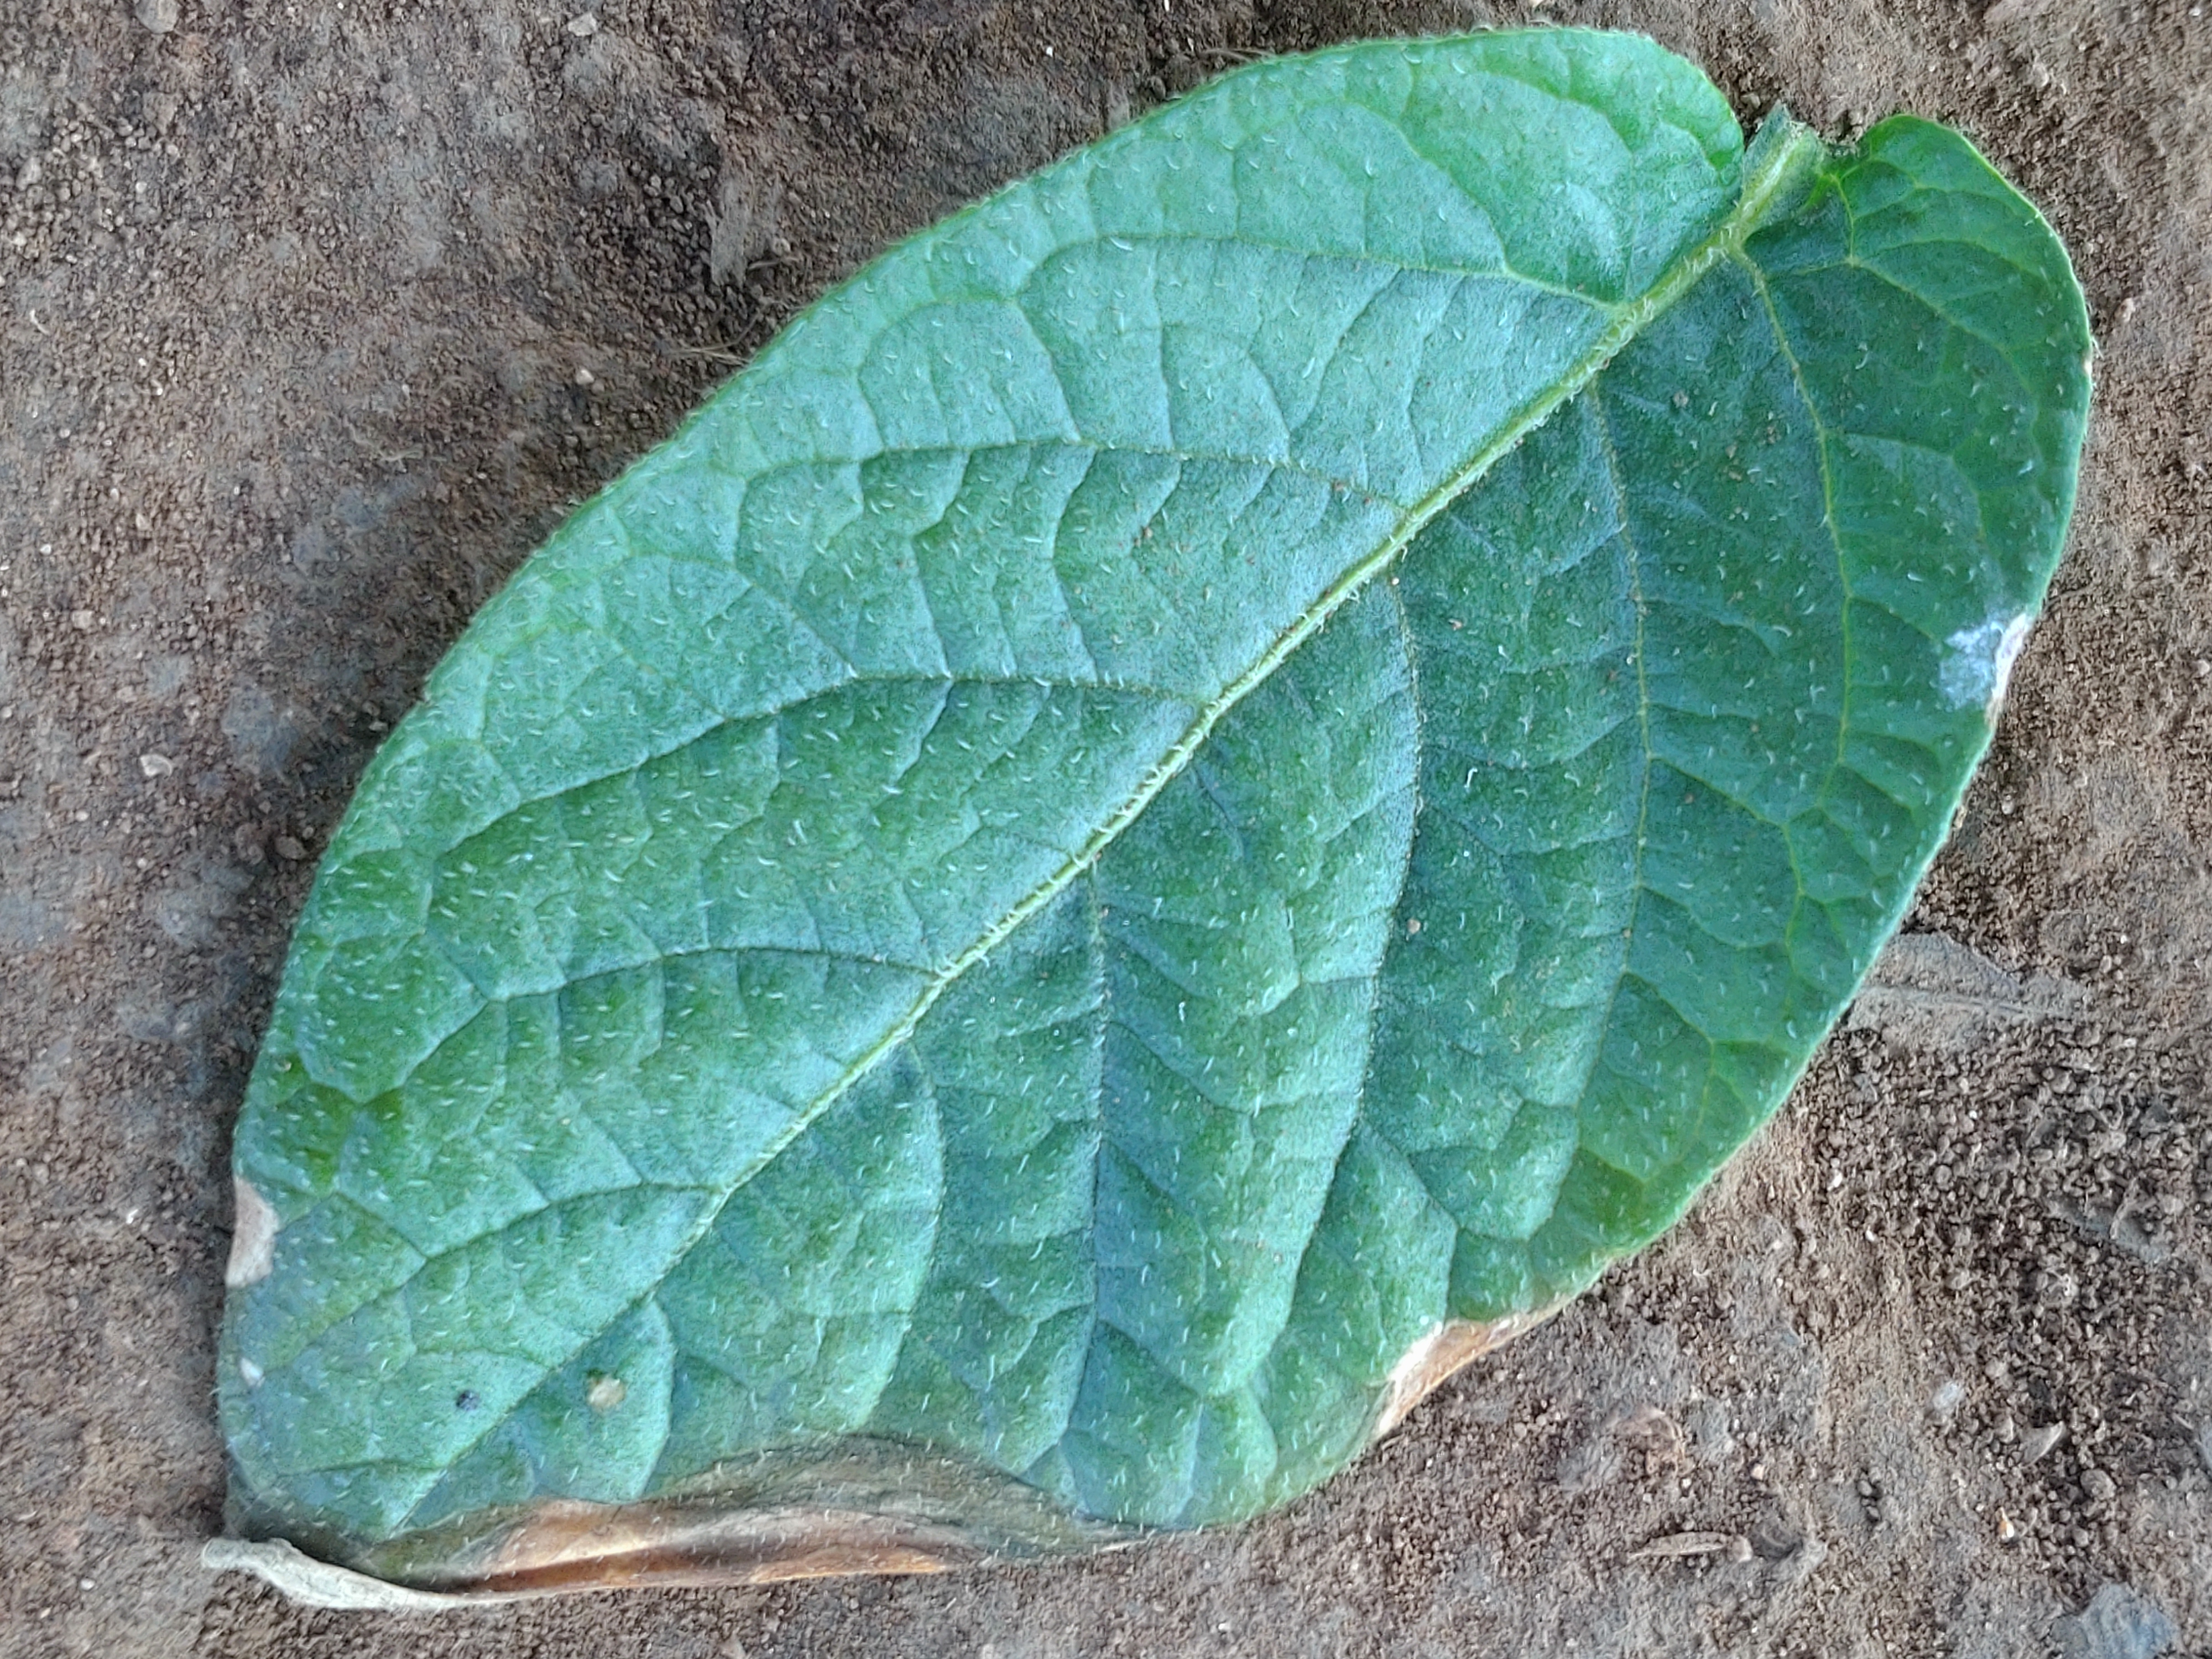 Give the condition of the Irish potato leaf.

early blight
